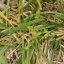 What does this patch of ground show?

grass
